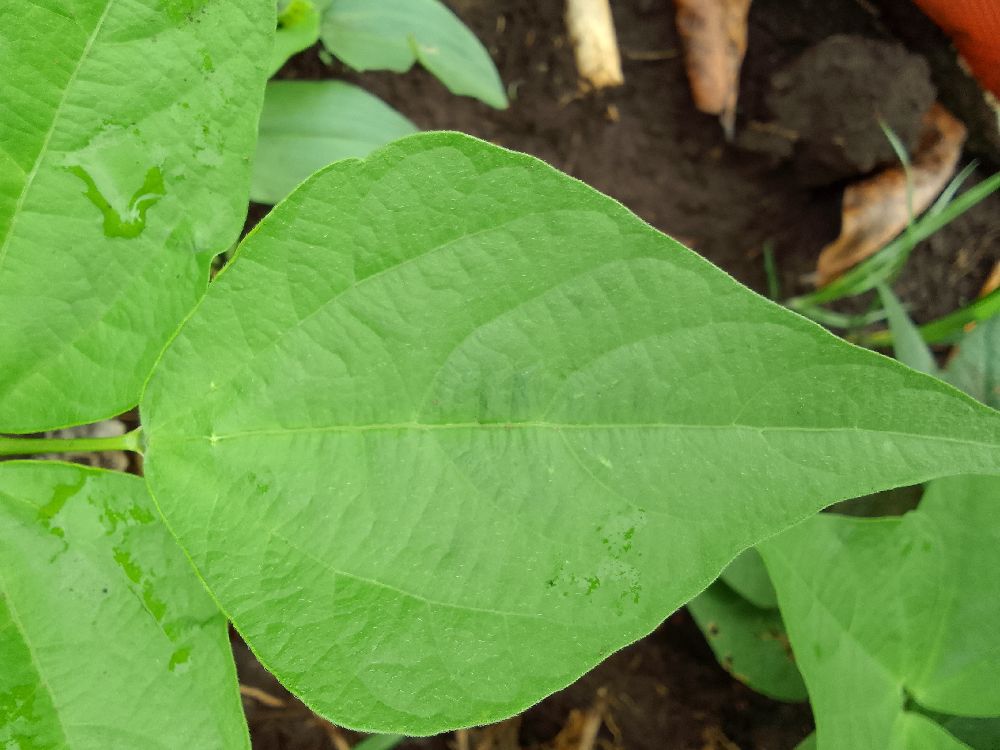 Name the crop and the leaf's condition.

common bean, healthy
